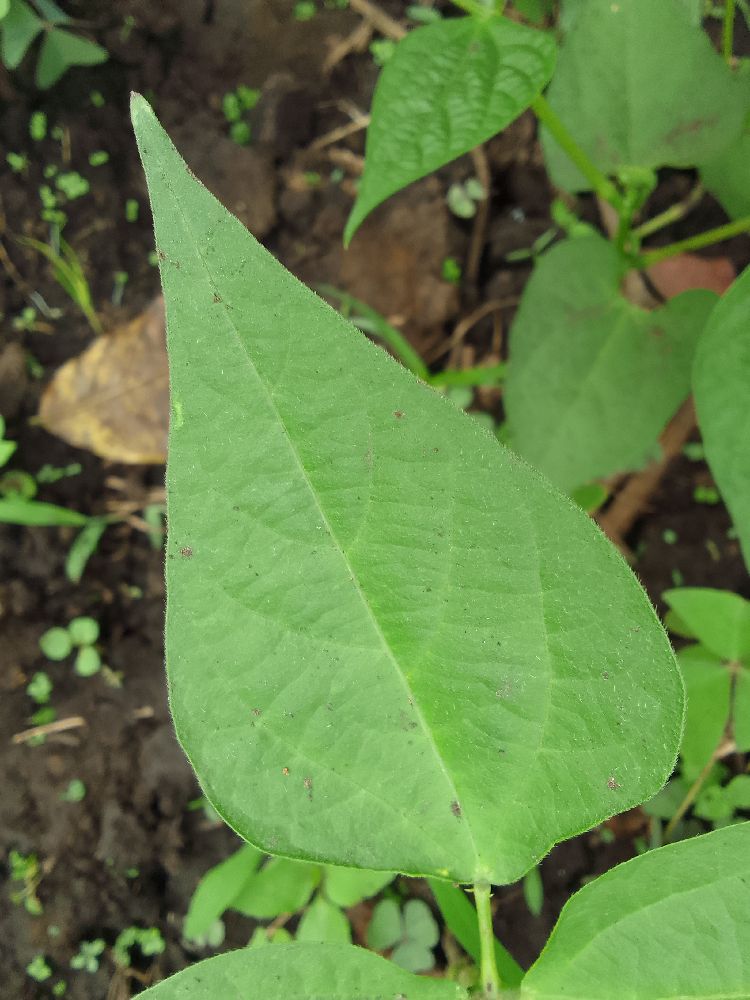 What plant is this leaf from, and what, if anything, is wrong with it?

common bean, healthy
